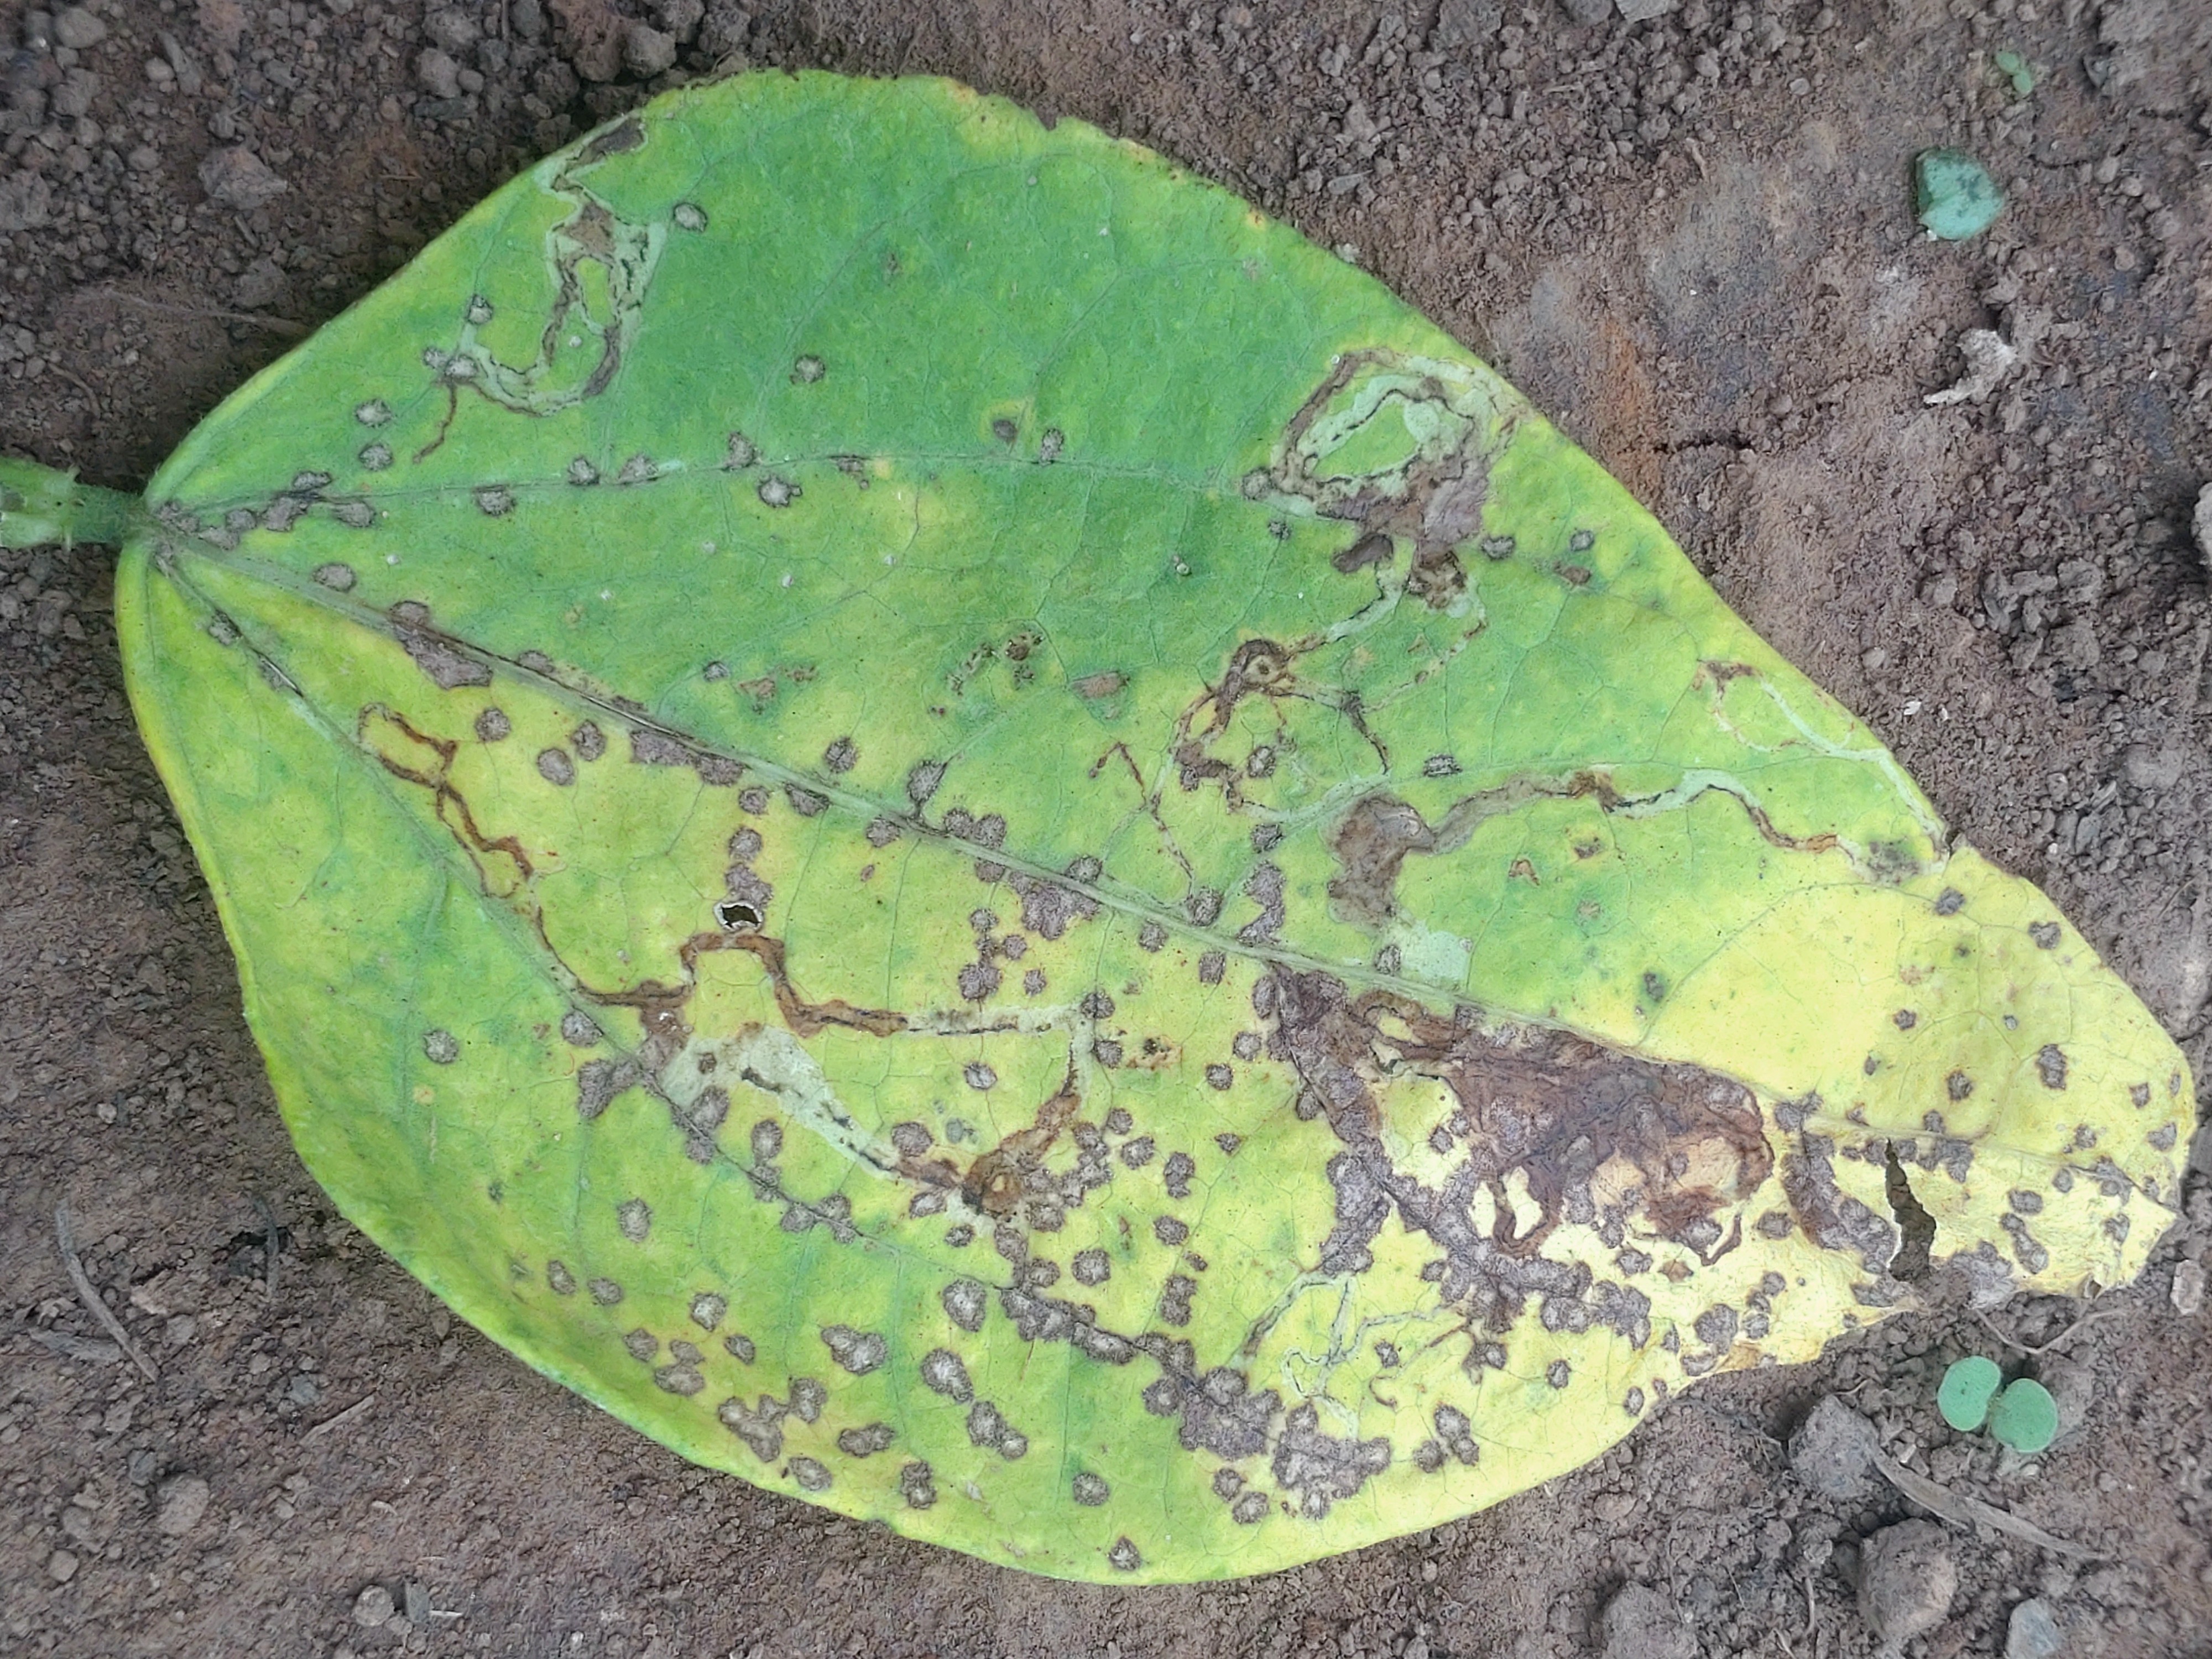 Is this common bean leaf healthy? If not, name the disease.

anthracnose
